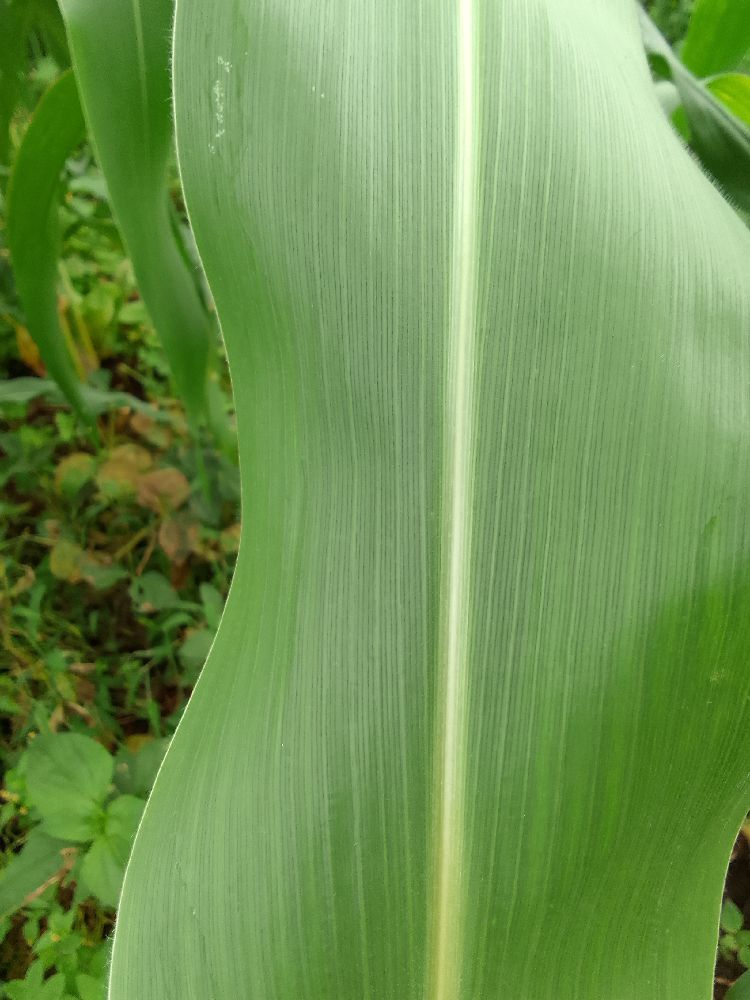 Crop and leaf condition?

maize, healthy
